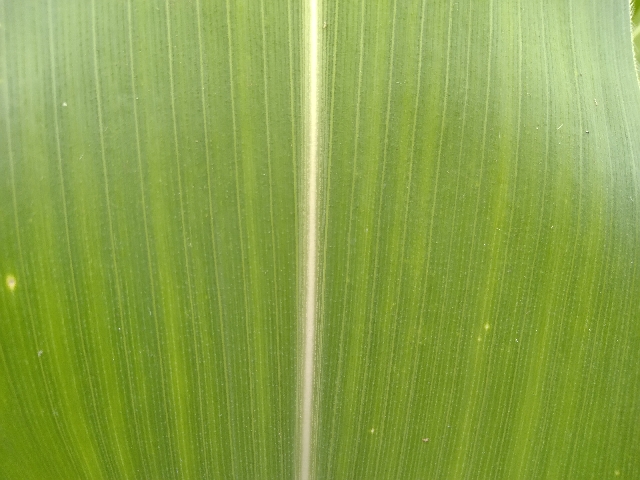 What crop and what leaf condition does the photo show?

maize, healthy
